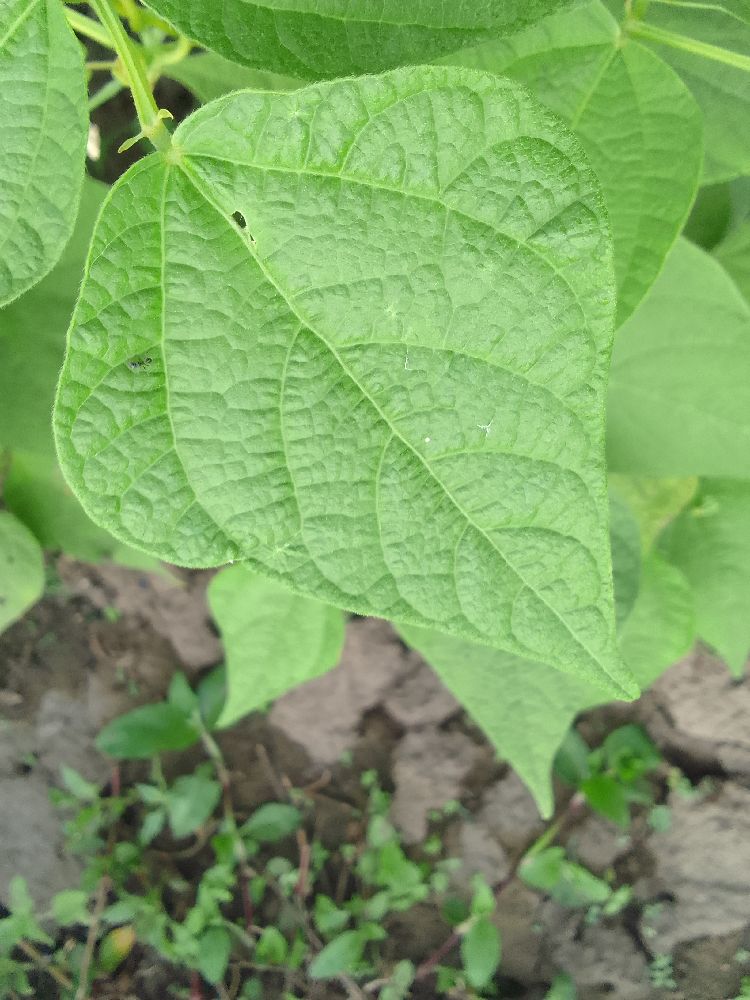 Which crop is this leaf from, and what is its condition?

common bean, healthy
